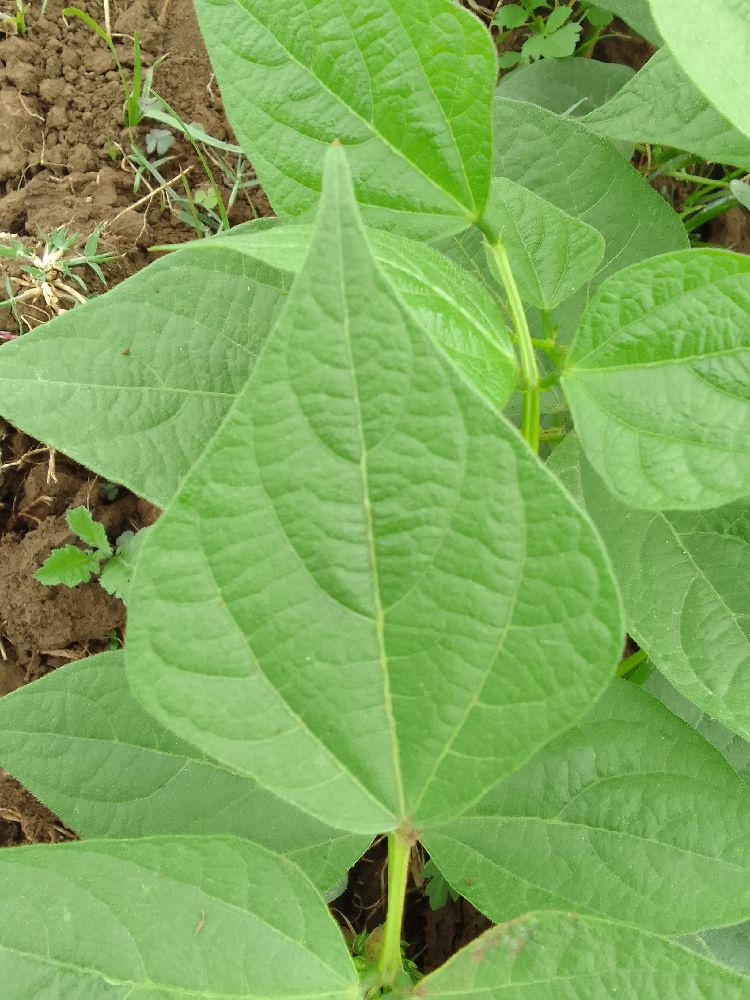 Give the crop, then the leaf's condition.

common bean, healthy
